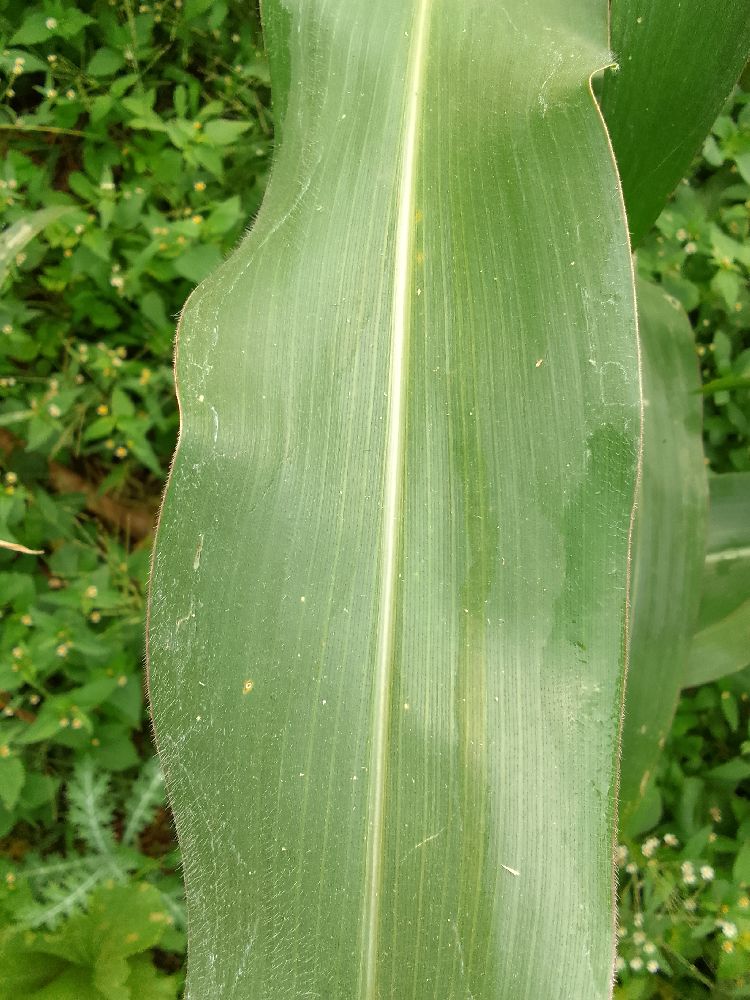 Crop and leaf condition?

maize, healthy
